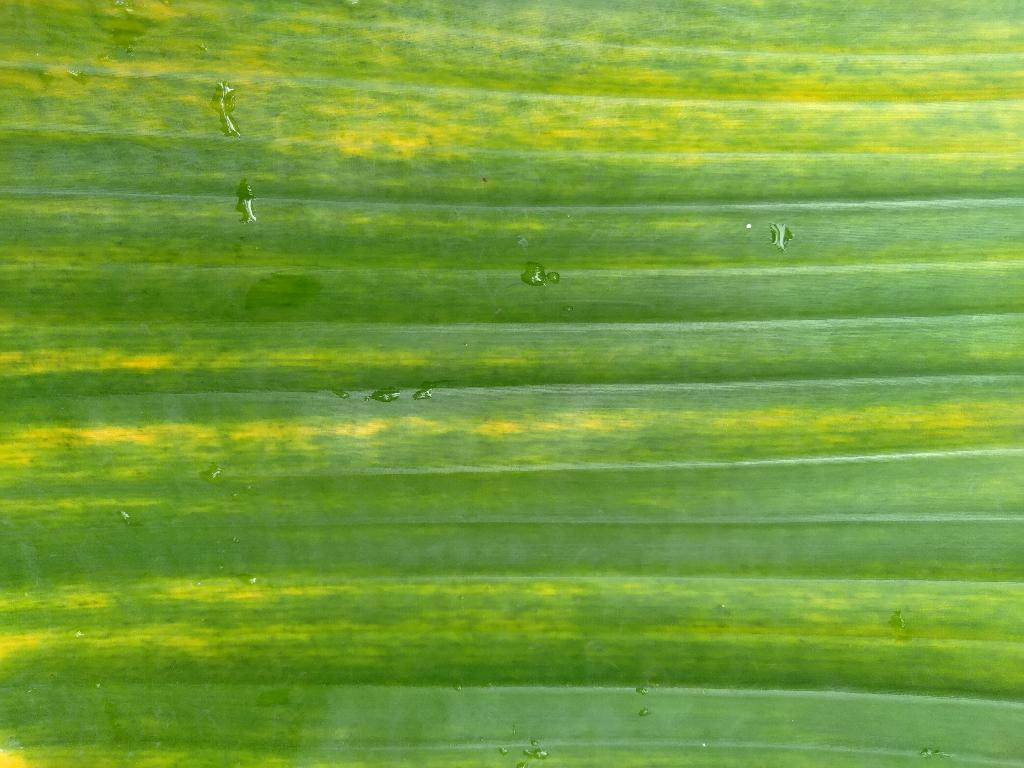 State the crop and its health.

banana, fusarium wilt race 1
